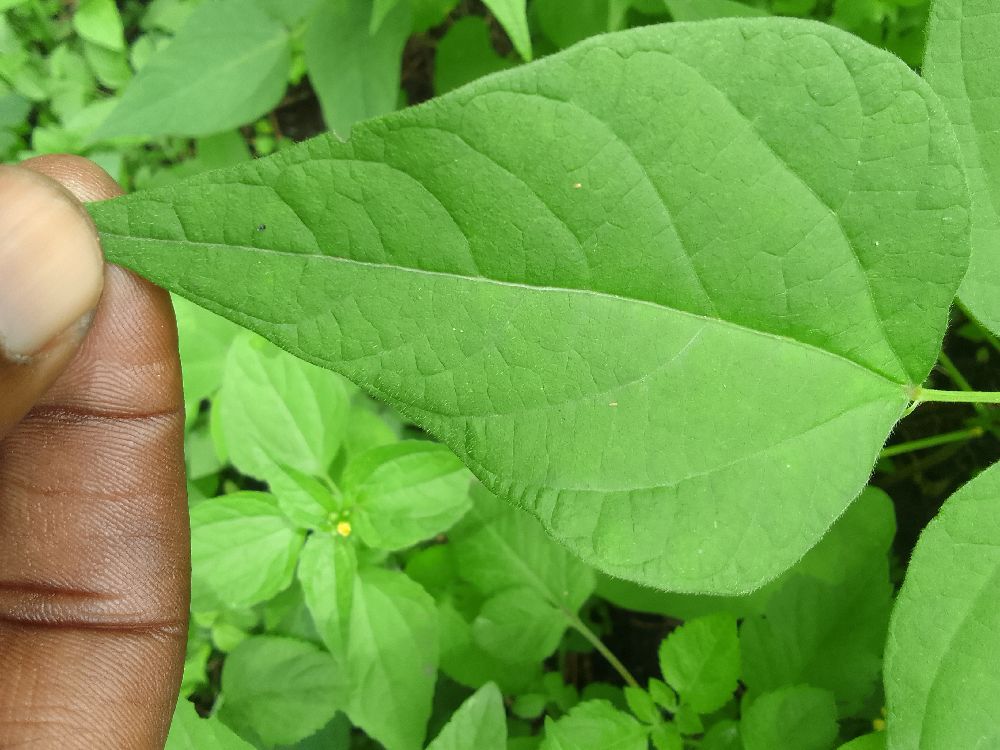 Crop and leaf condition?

common bean, healthy
